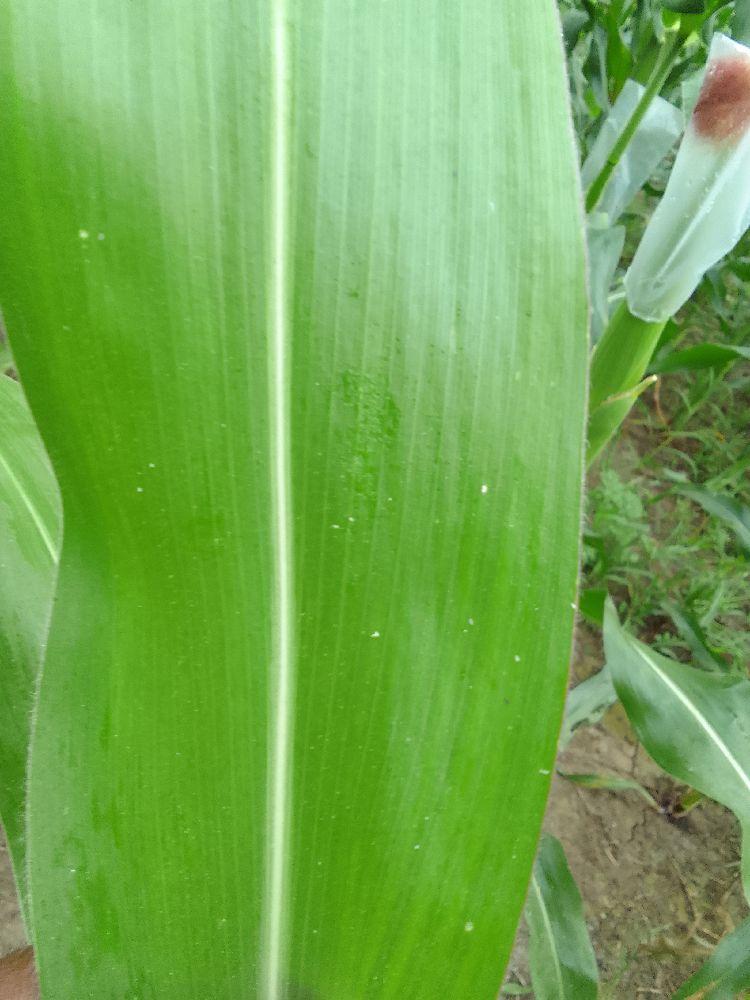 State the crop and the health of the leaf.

maize, healthy
